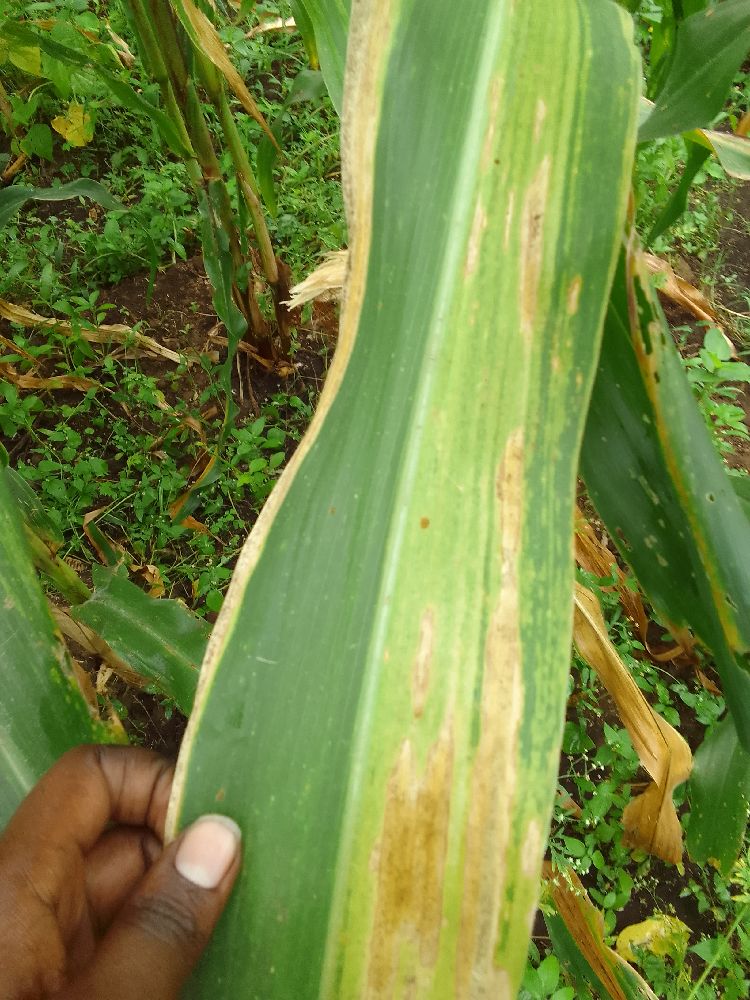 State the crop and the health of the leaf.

maize, maize lethal necrosis
